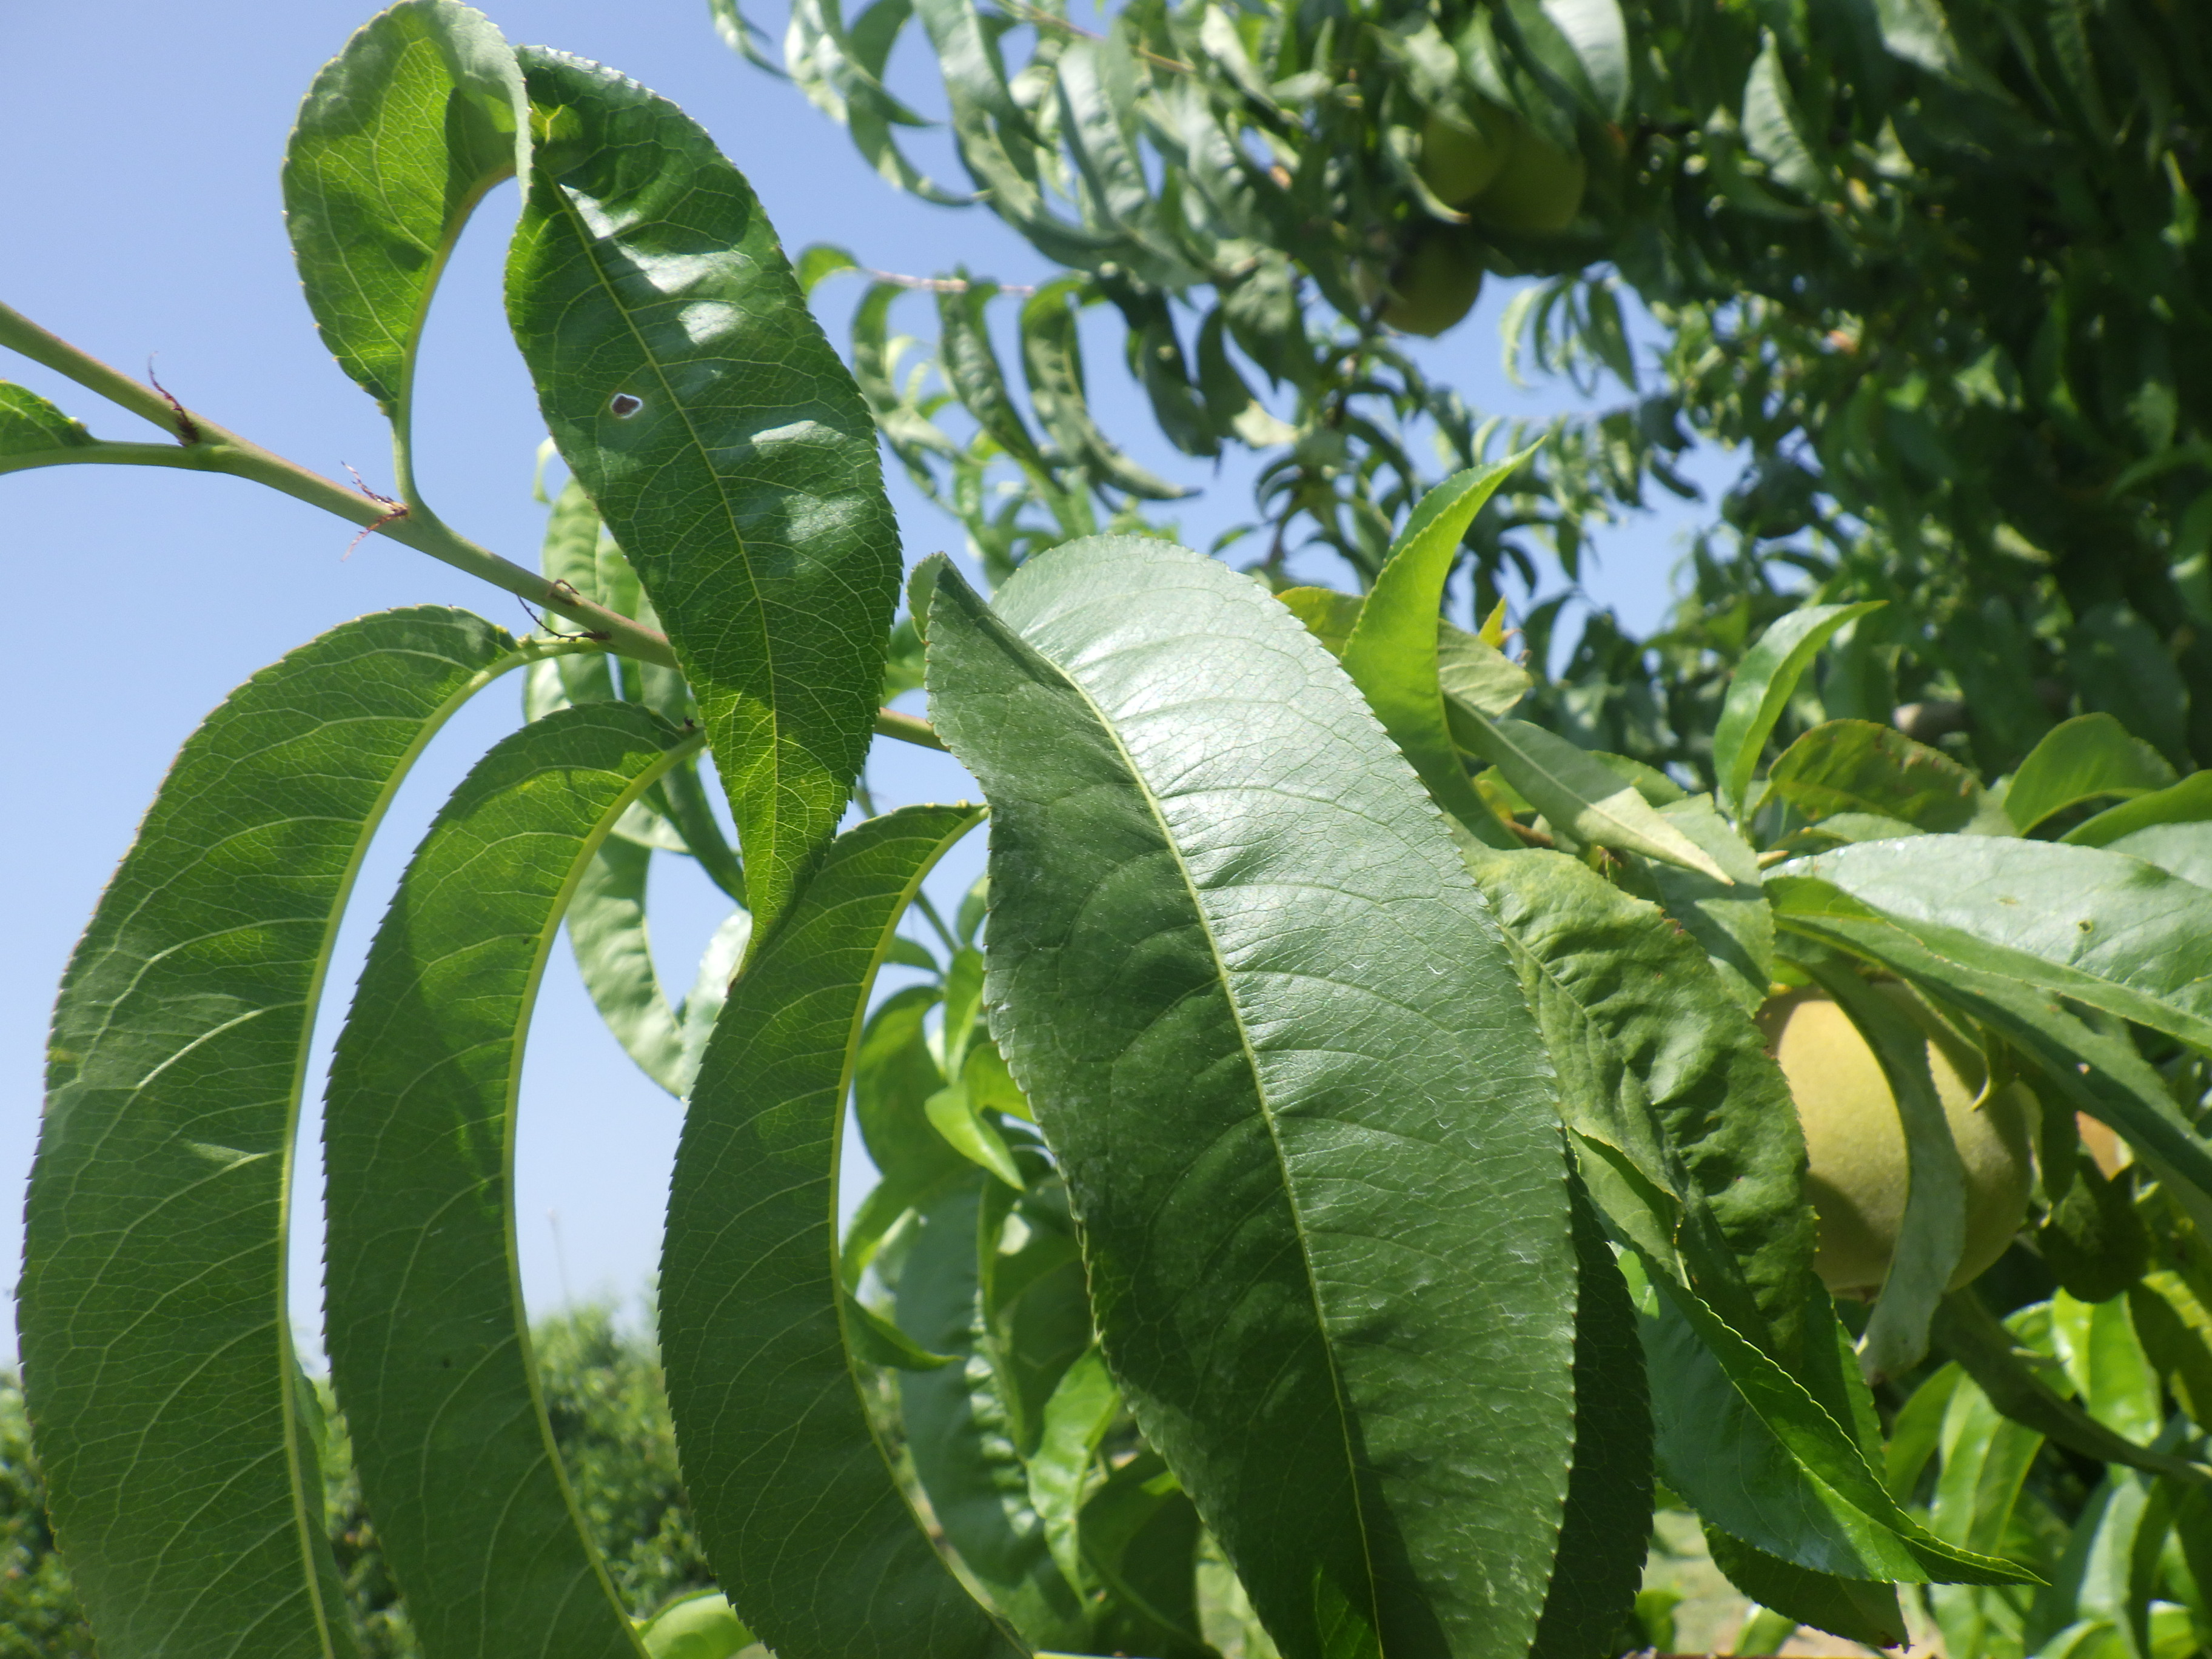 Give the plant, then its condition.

peach, shot hole disease
